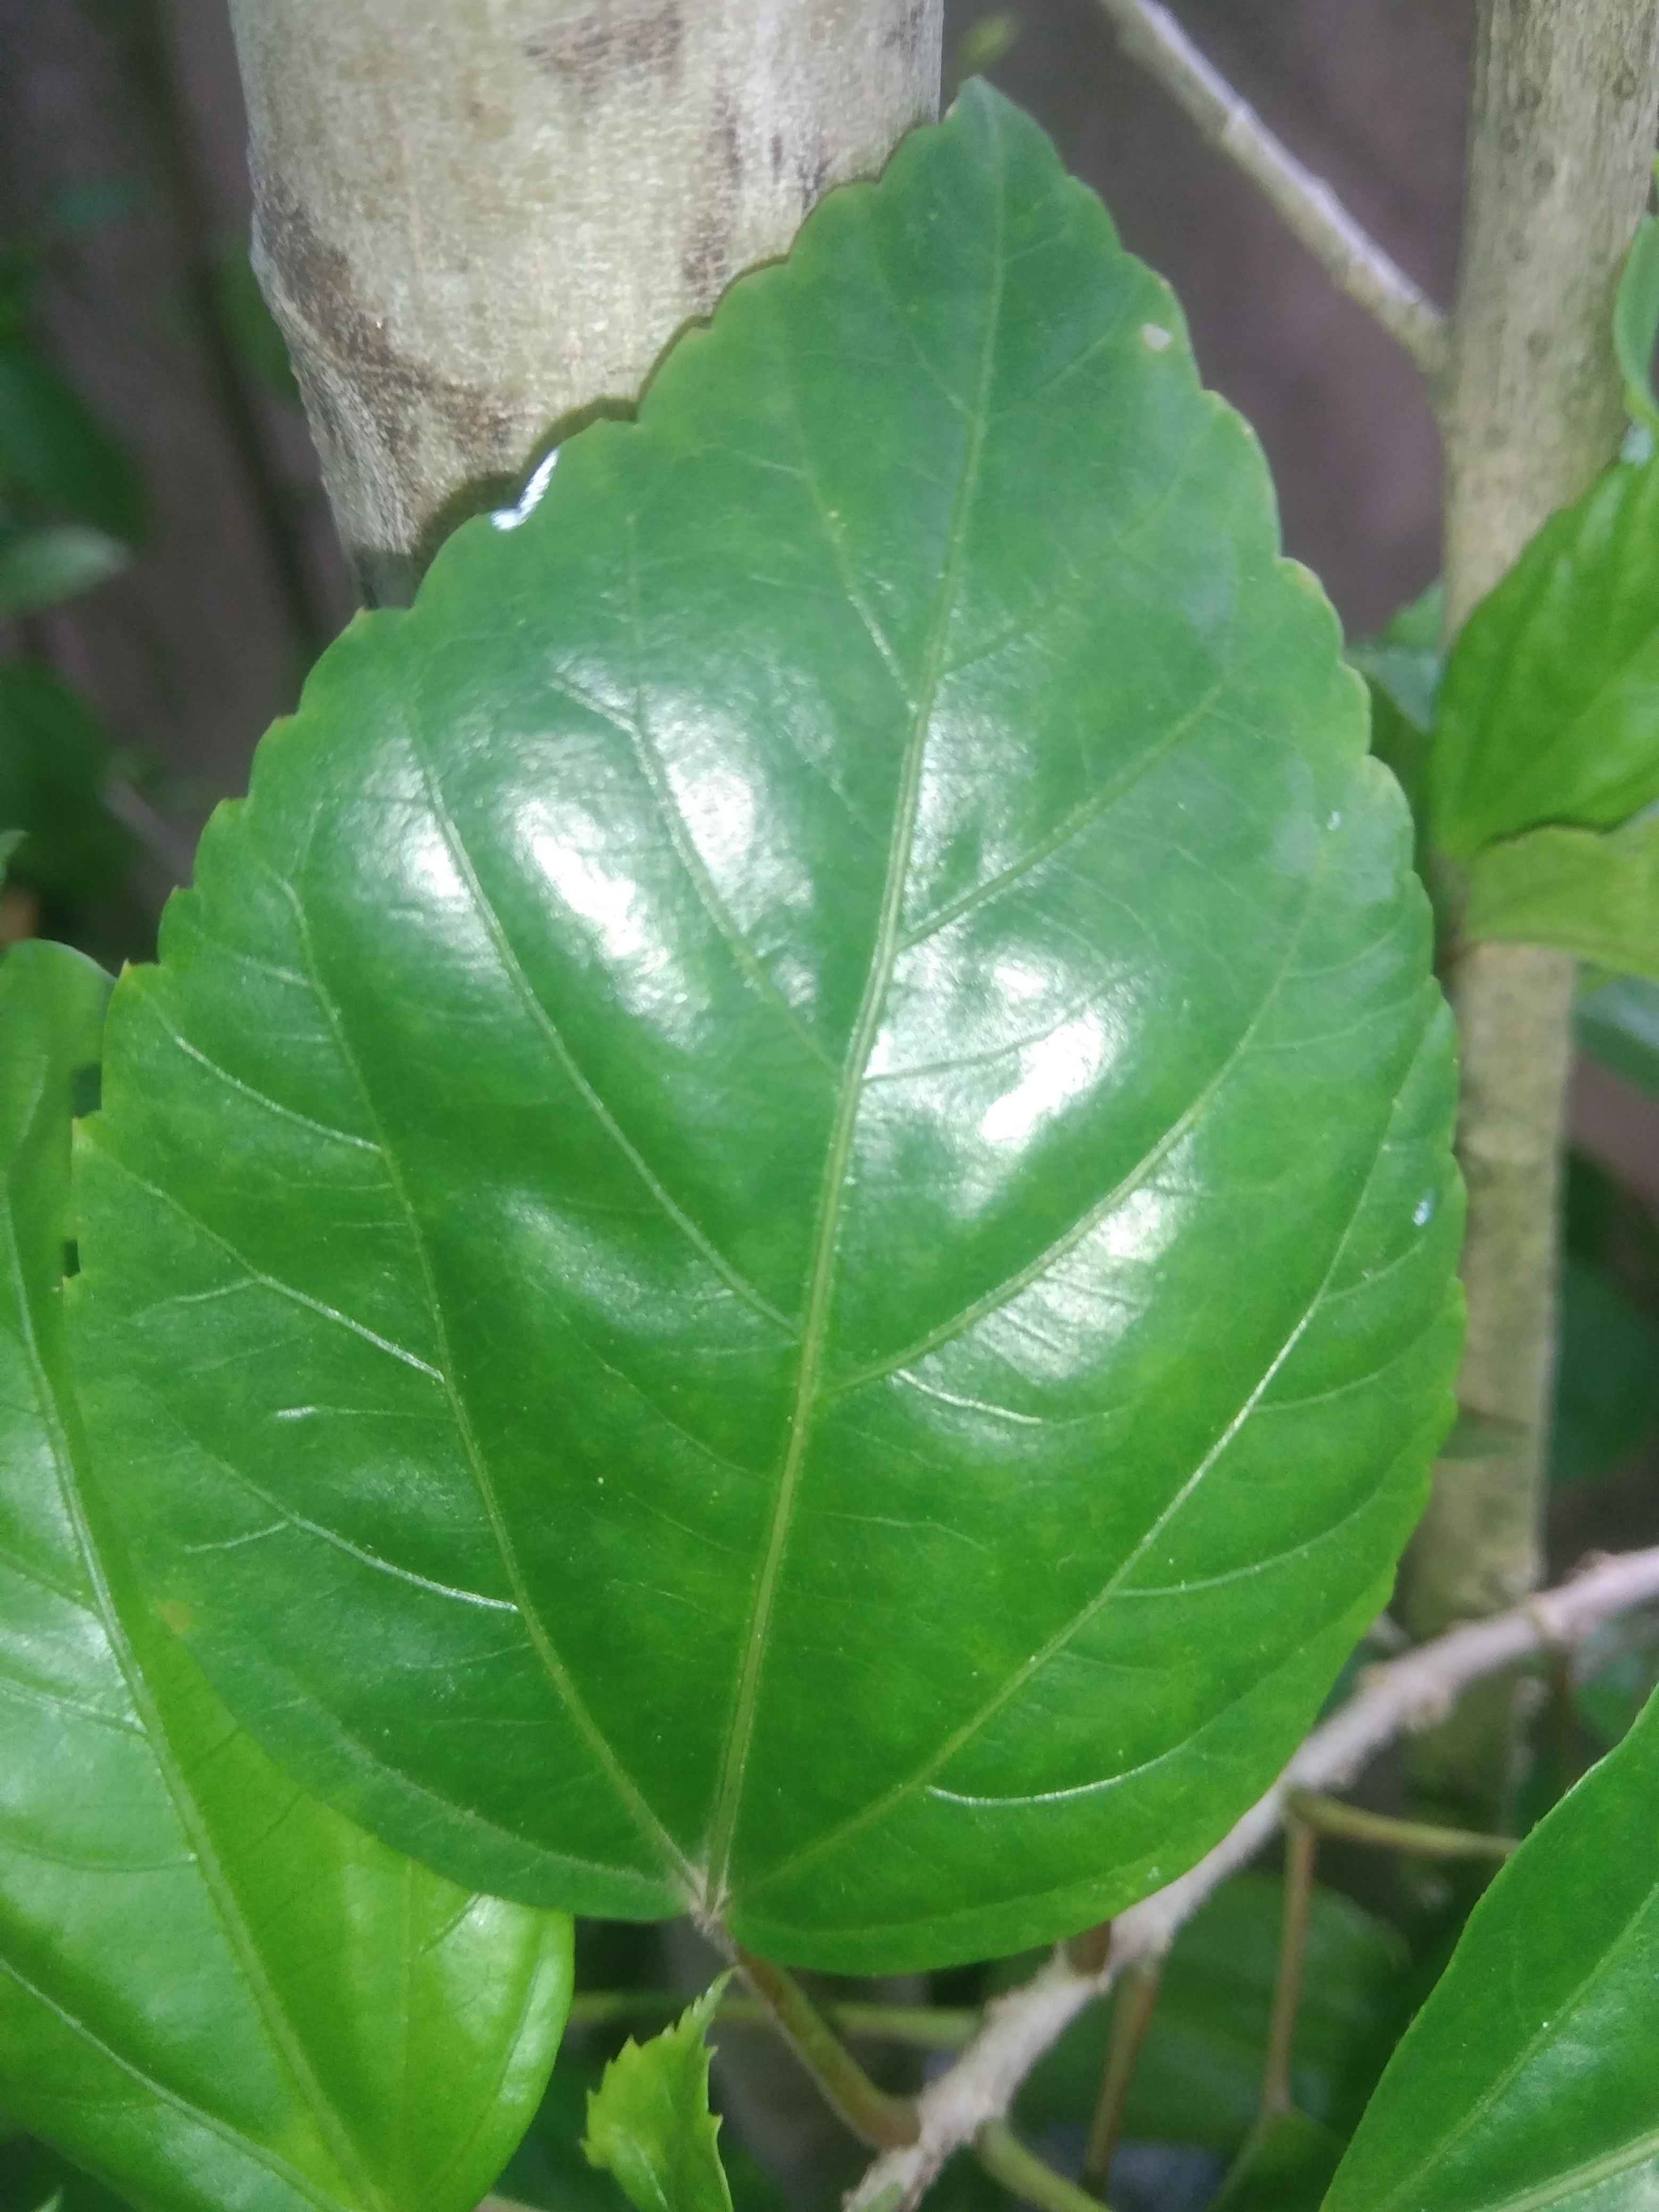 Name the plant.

hibiscus
